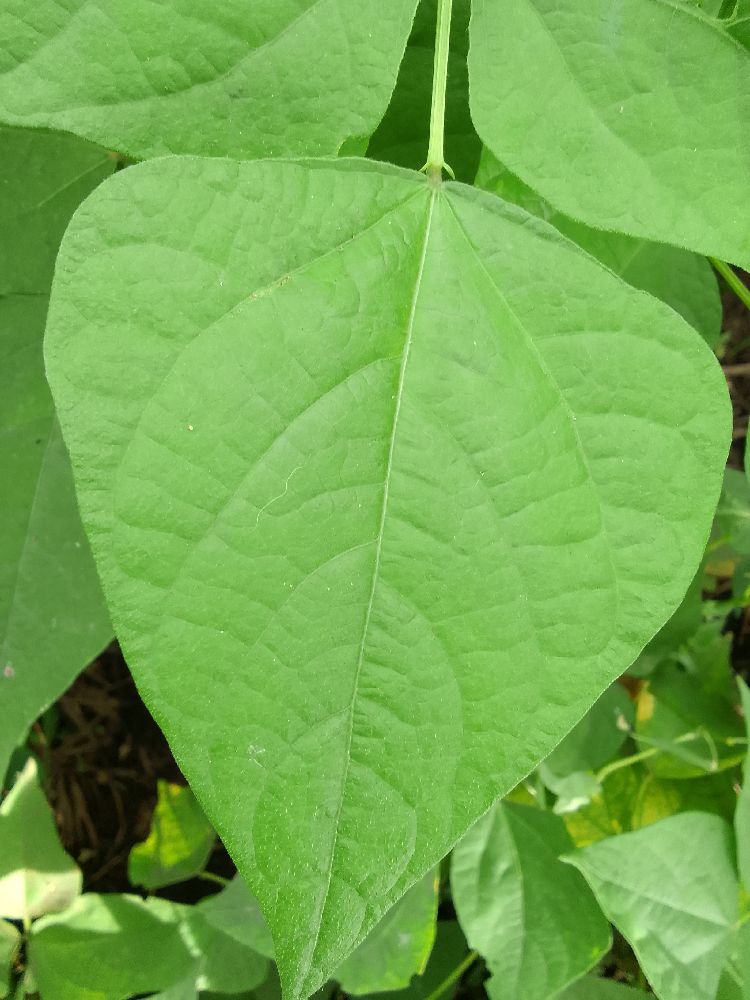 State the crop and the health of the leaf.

common bean, healthy
